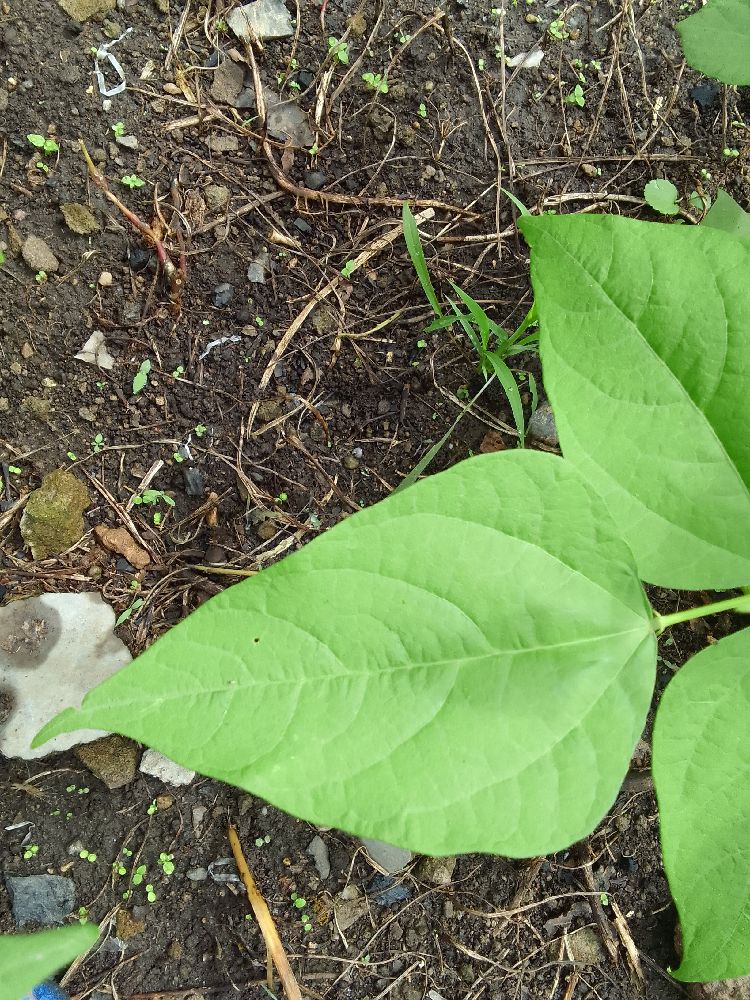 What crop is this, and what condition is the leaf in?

common bean, healthy
